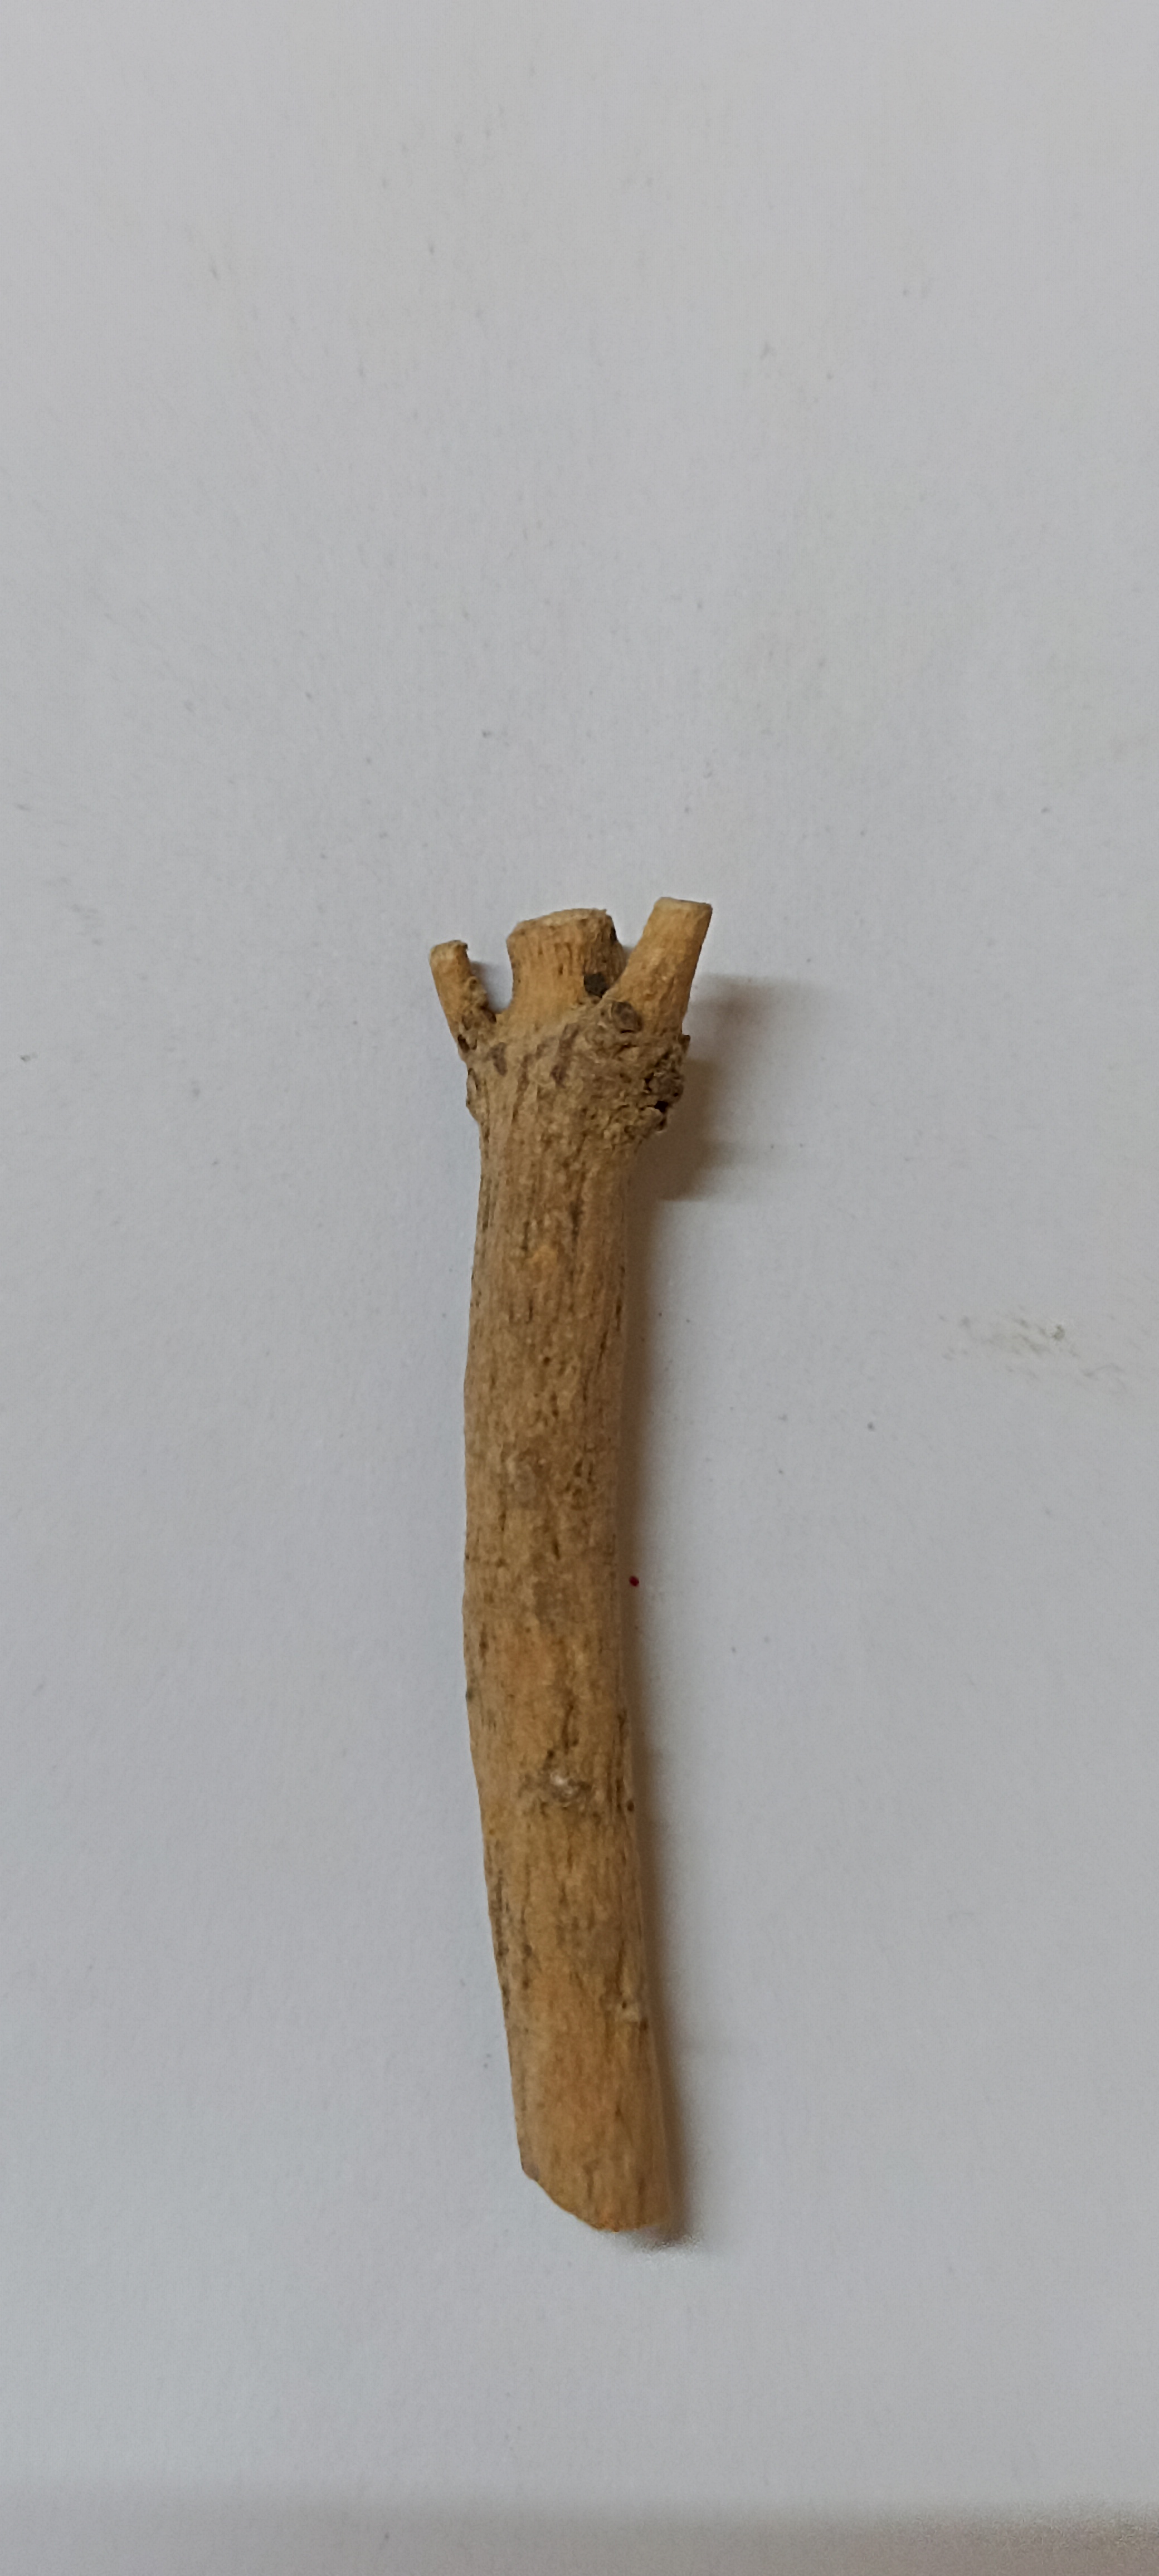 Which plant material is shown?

ashwagandha
